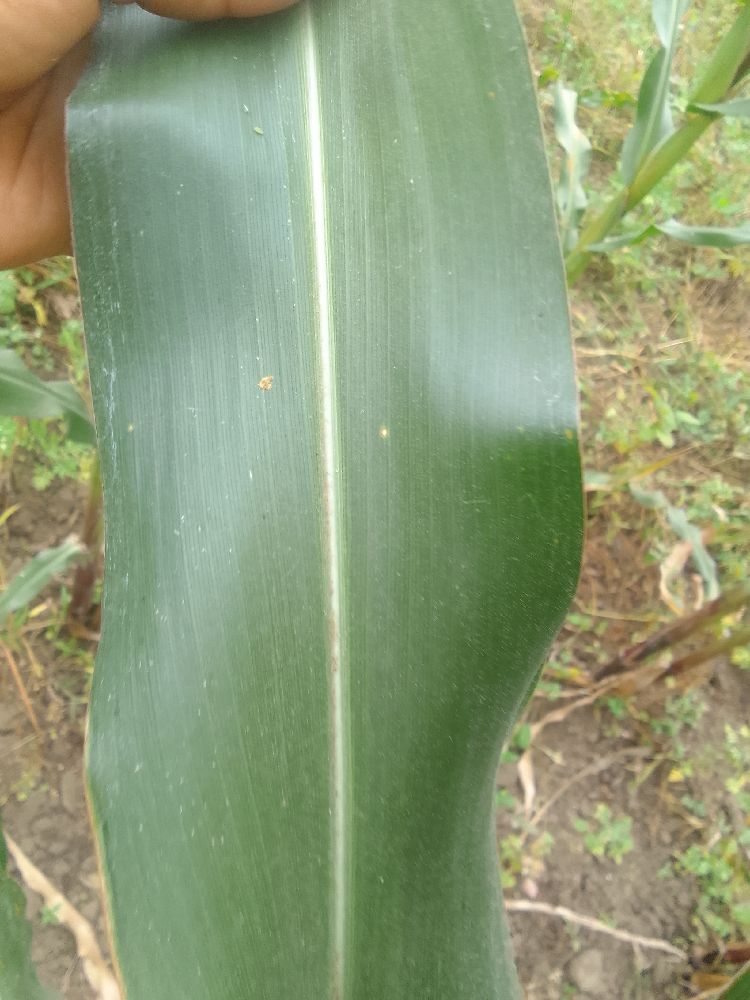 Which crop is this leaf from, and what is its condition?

maize, healthy
